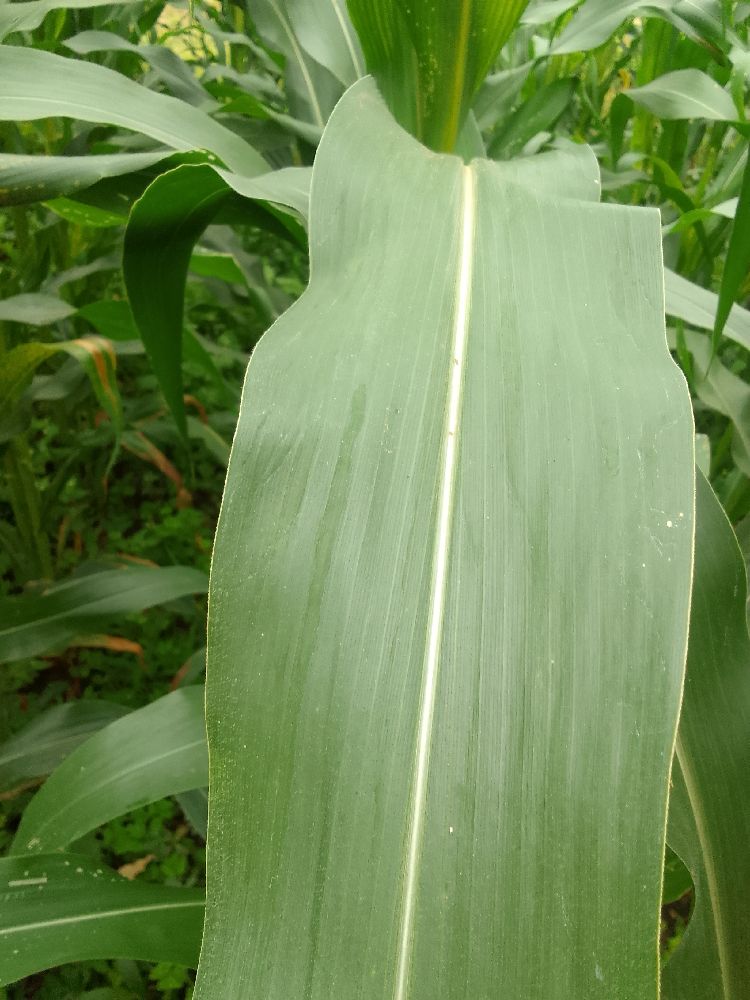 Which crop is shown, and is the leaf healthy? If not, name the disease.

maize, healthy
